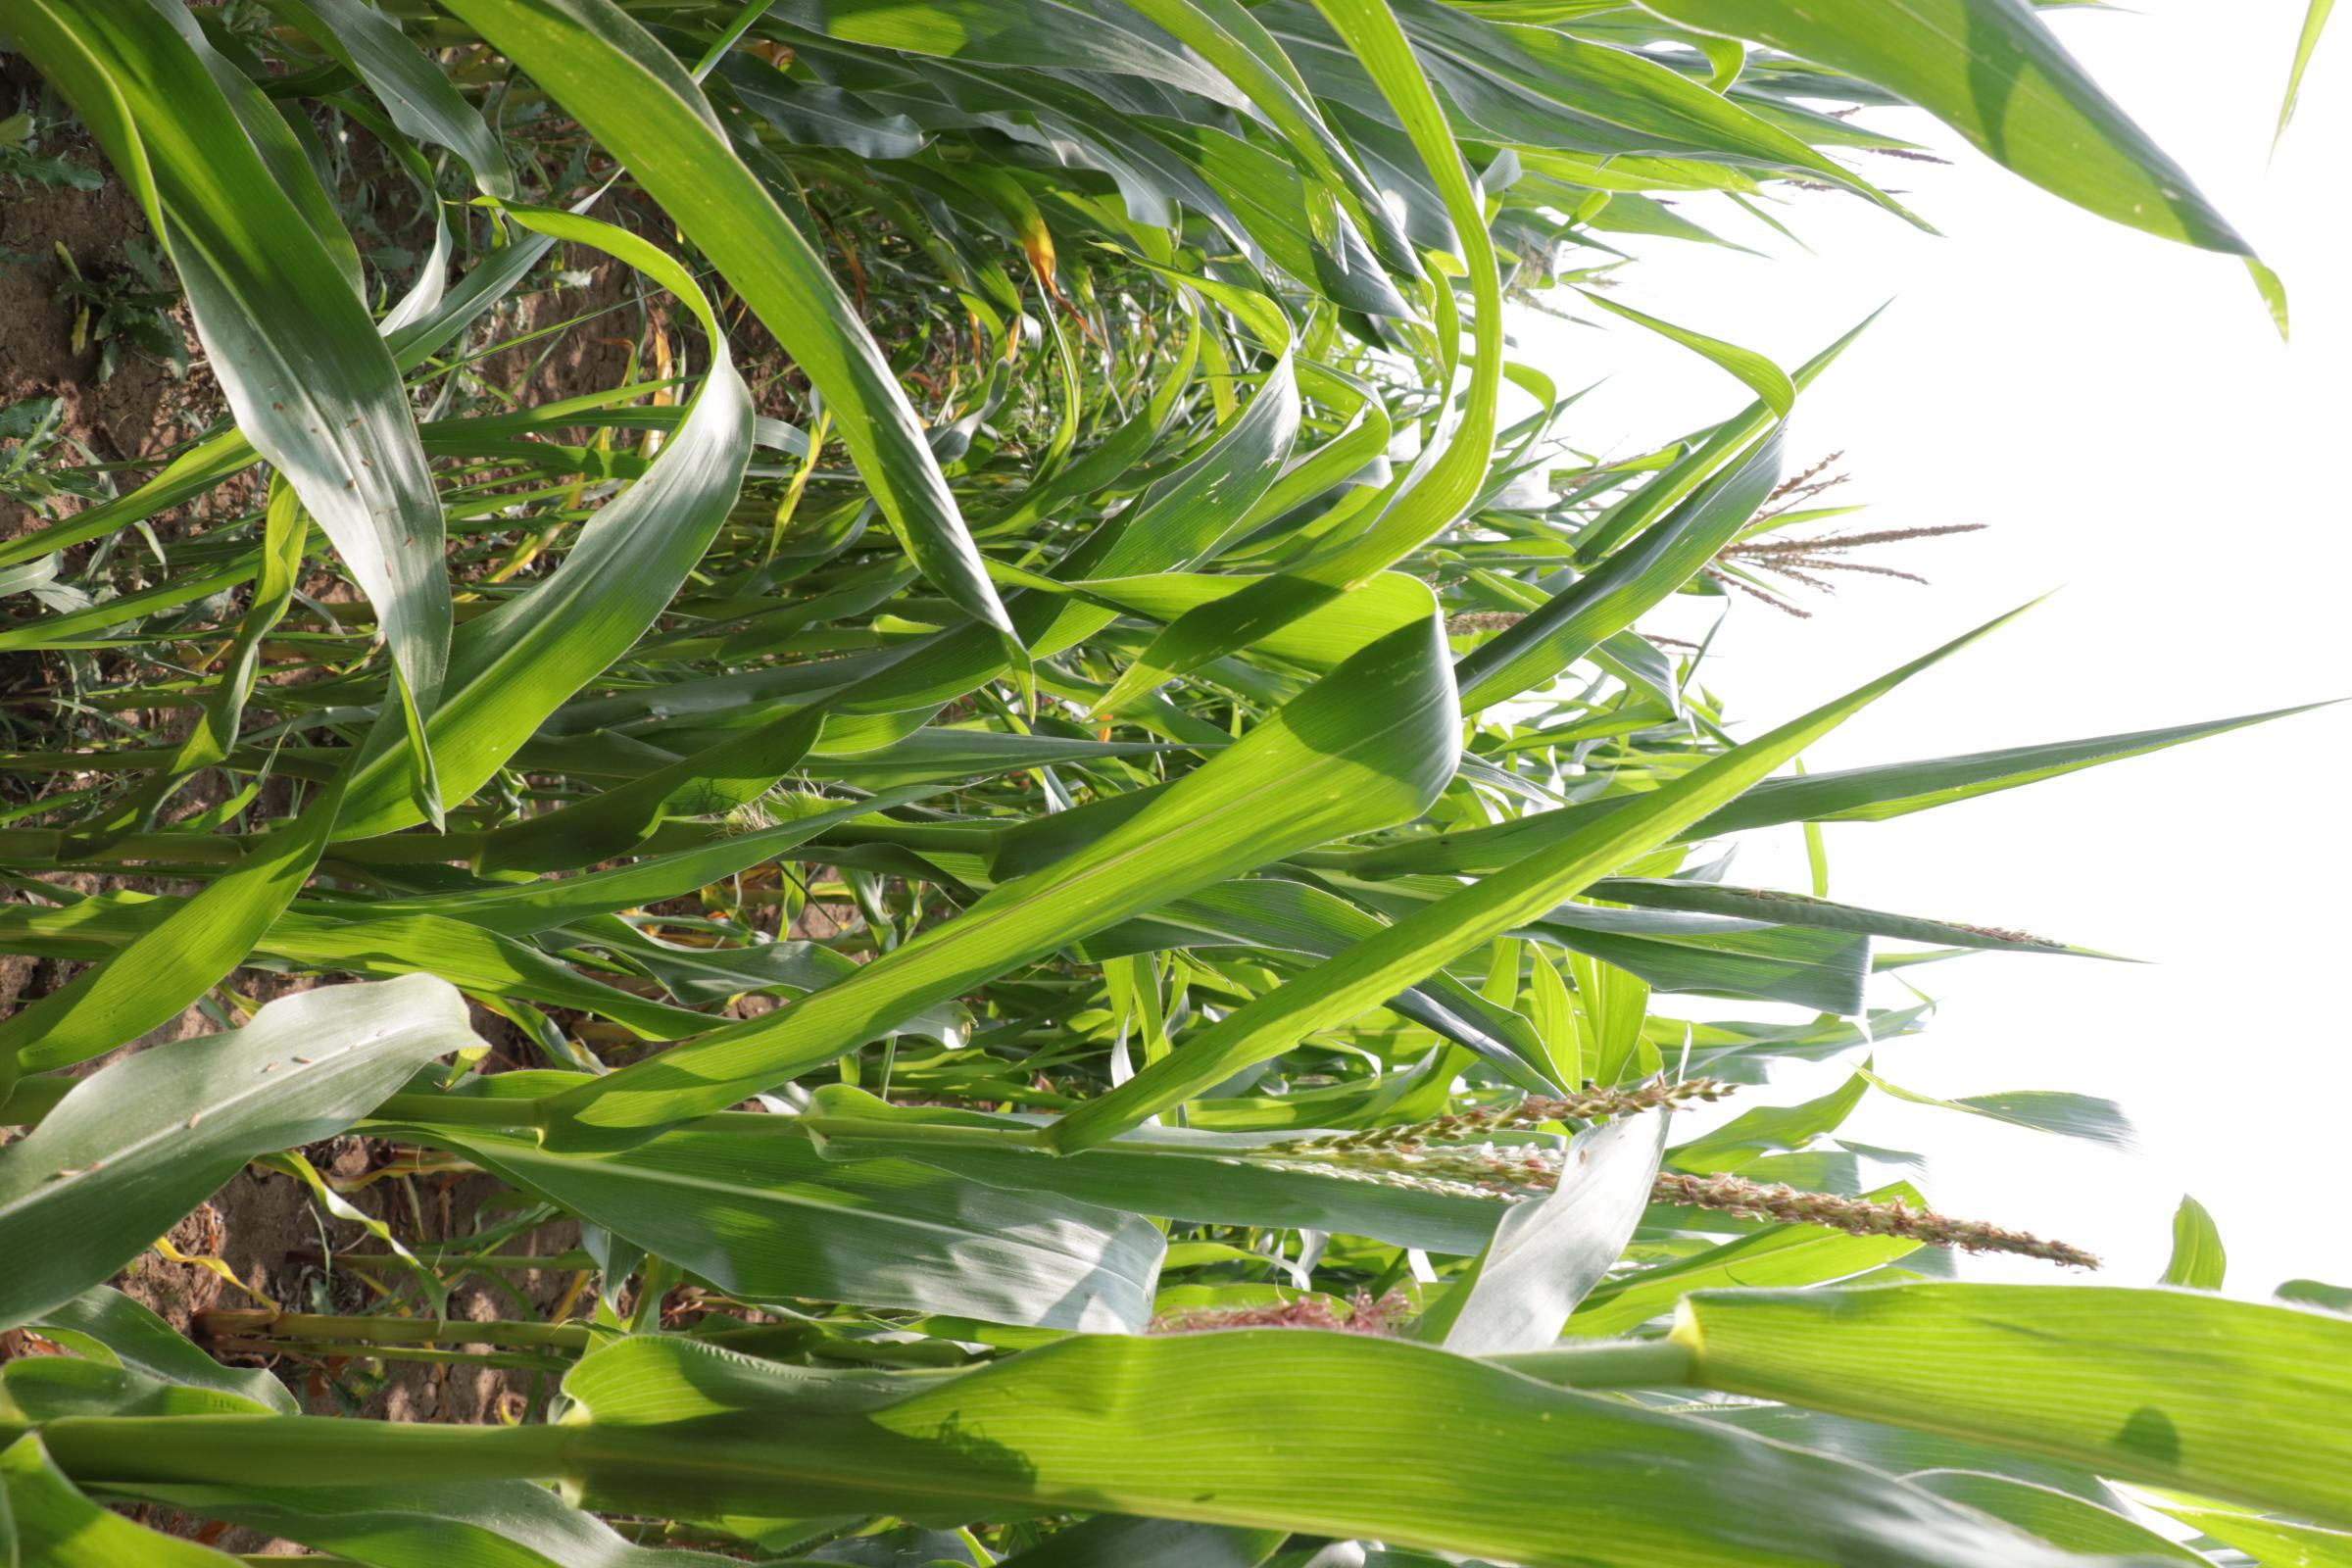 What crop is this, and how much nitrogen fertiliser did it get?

maize, no added nitrogen
